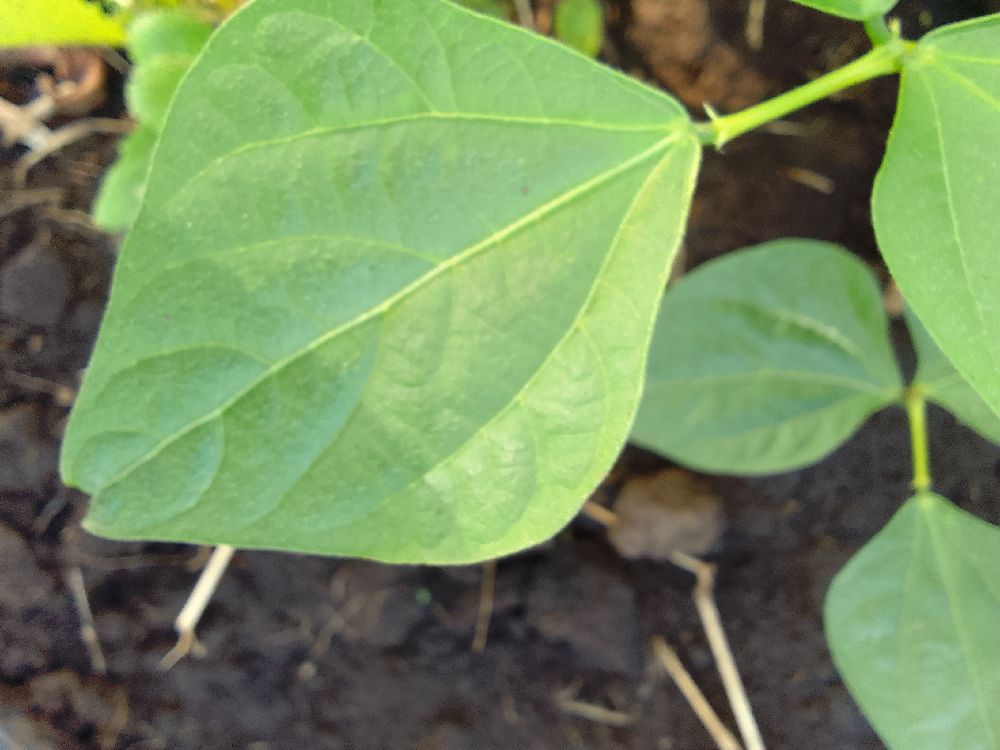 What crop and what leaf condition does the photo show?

common bean, healthy
